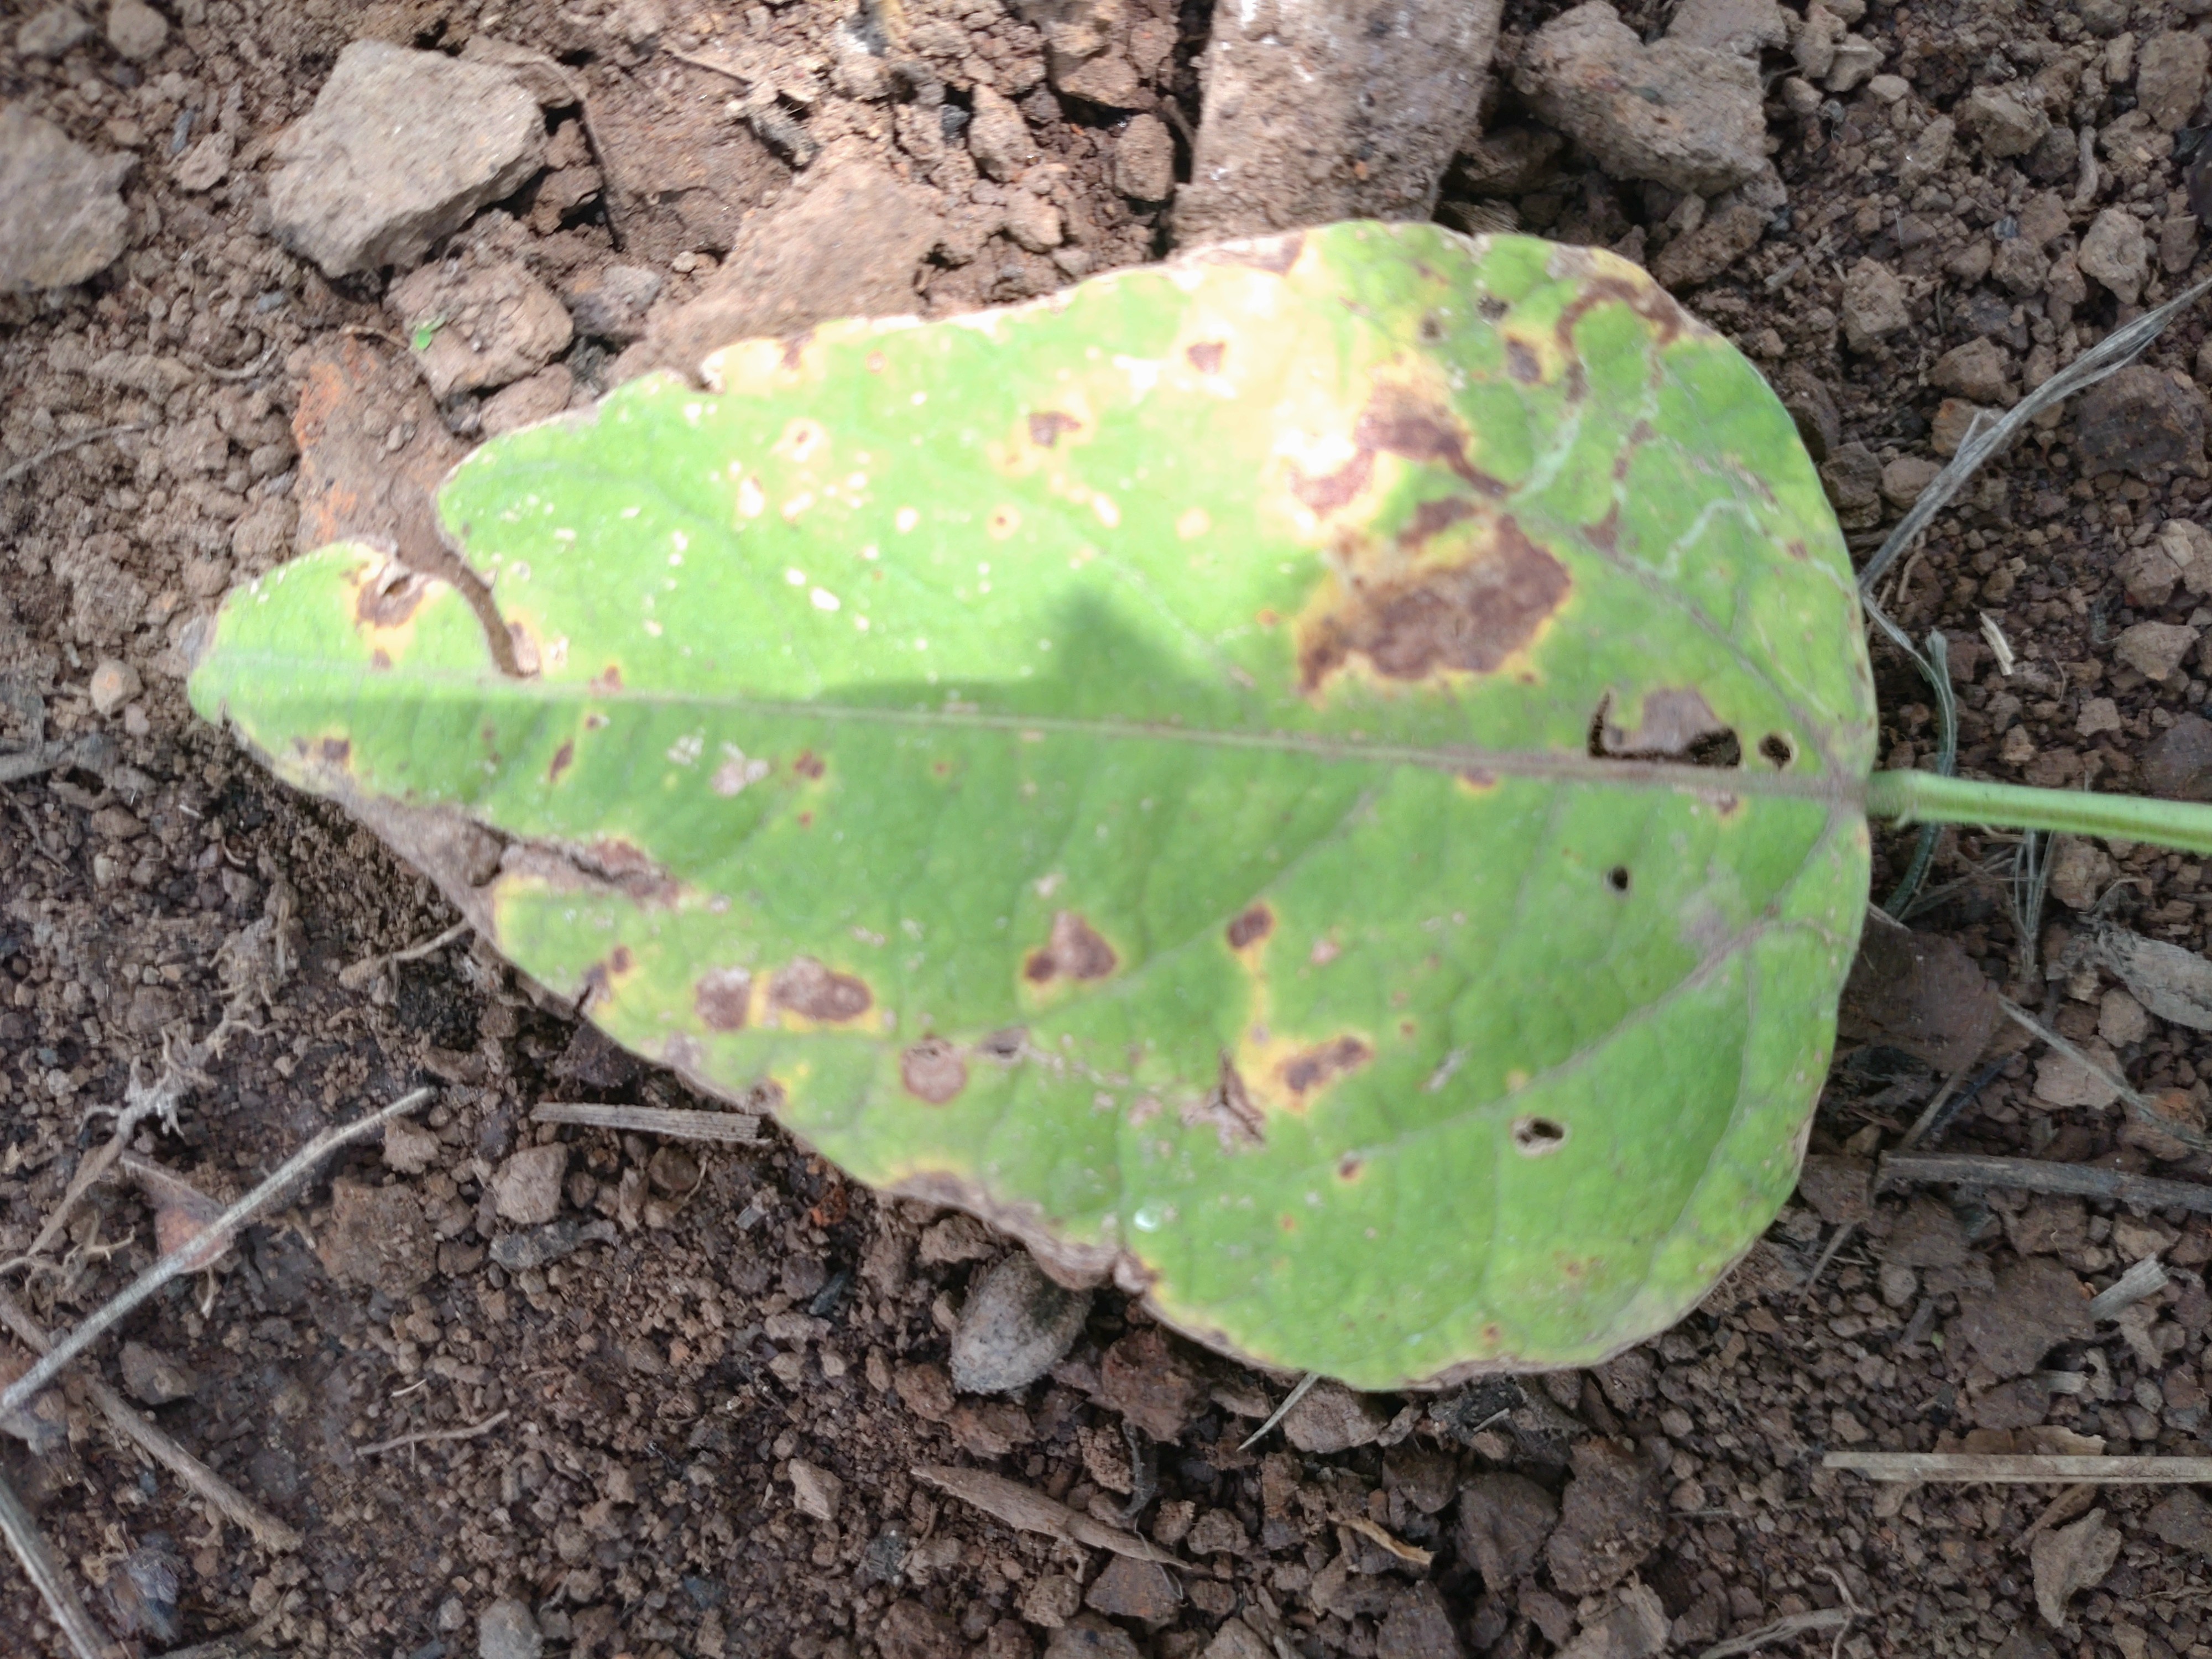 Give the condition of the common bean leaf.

rust
